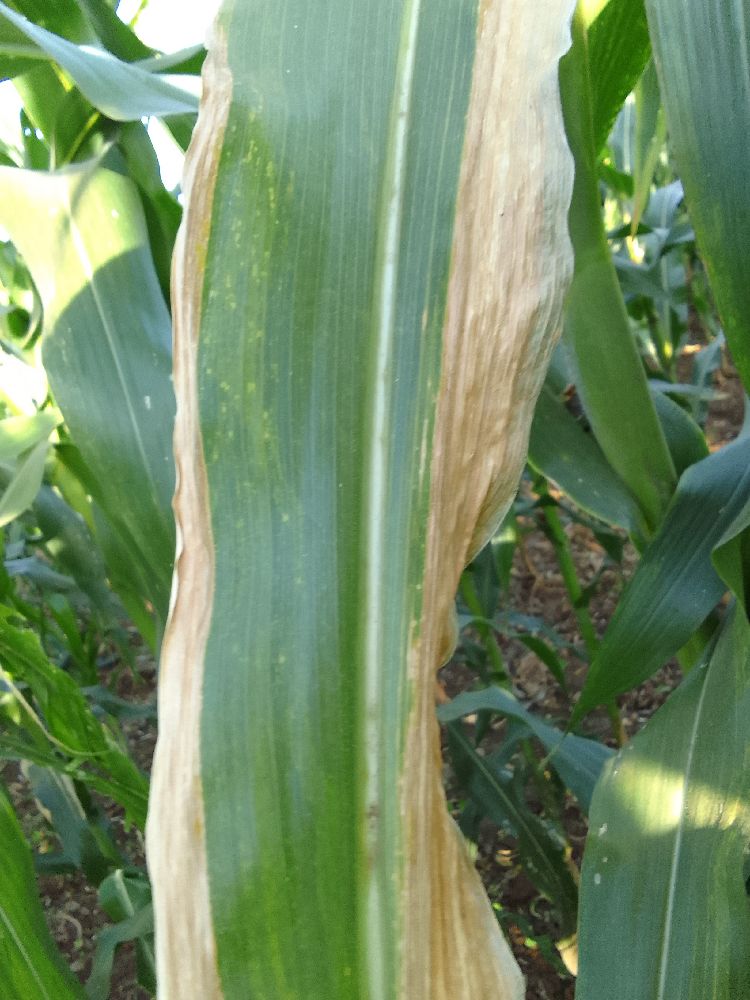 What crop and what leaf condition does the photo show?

maize, maize lethal necrosis
